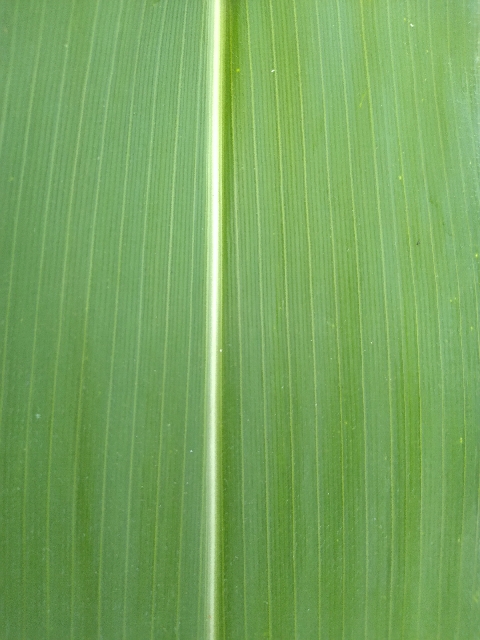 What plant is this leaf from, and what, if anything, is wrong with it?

maize, healthy
